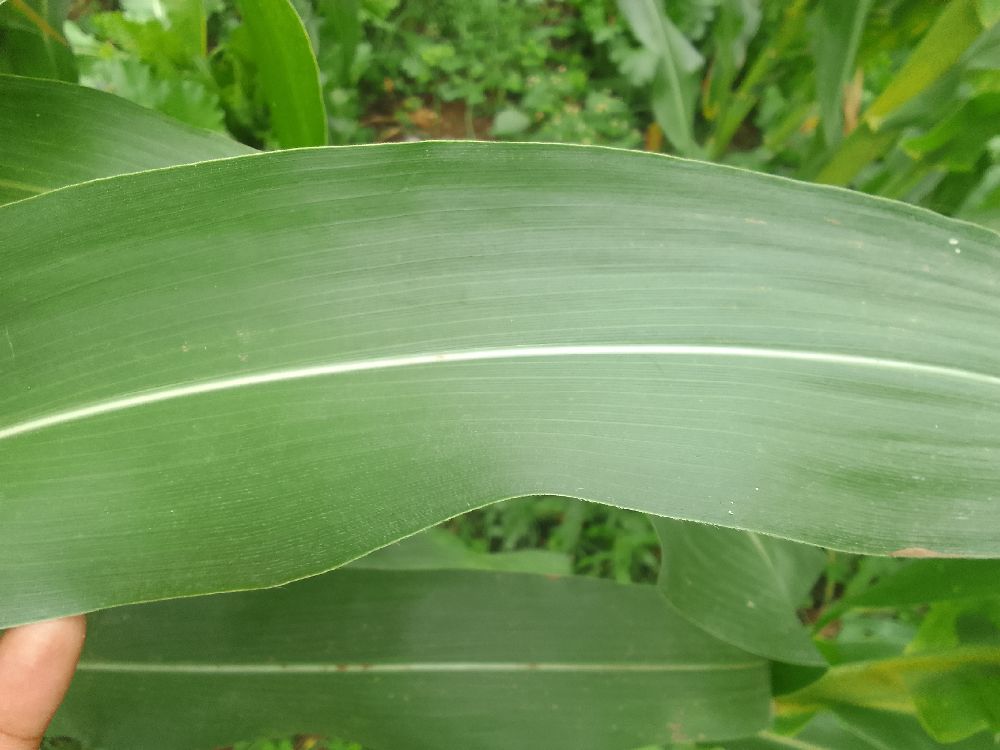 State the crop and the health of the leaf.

maize, healthy
